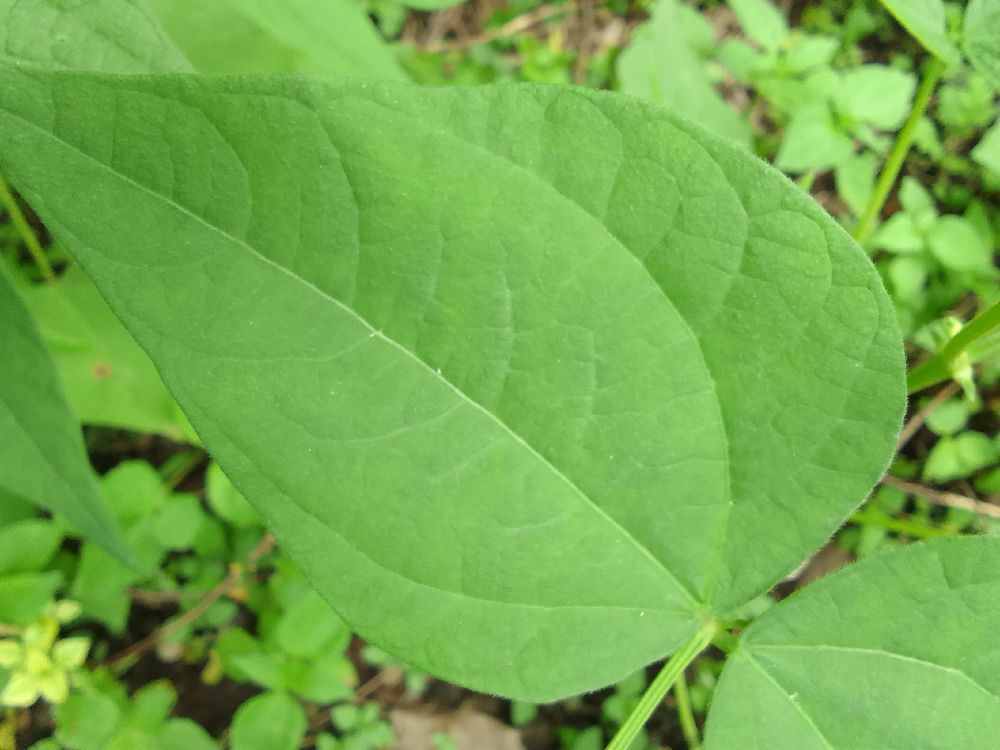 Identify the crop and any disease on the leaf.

common bean, healthy
